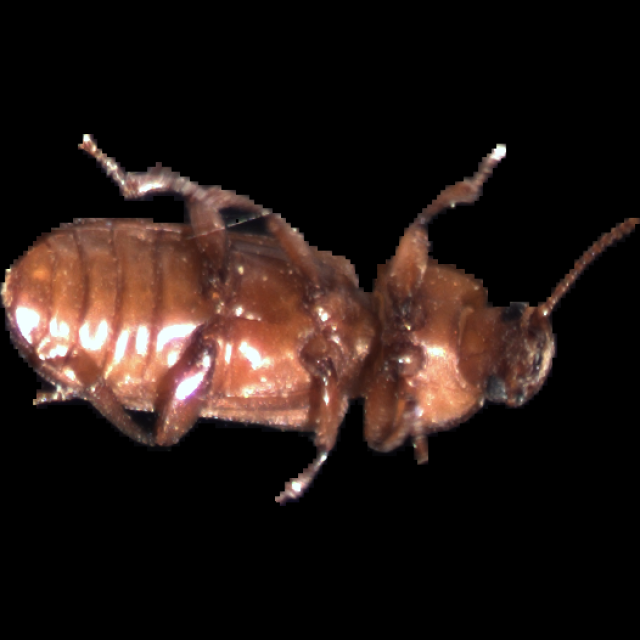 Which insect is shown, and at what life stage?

mealworm beetle
